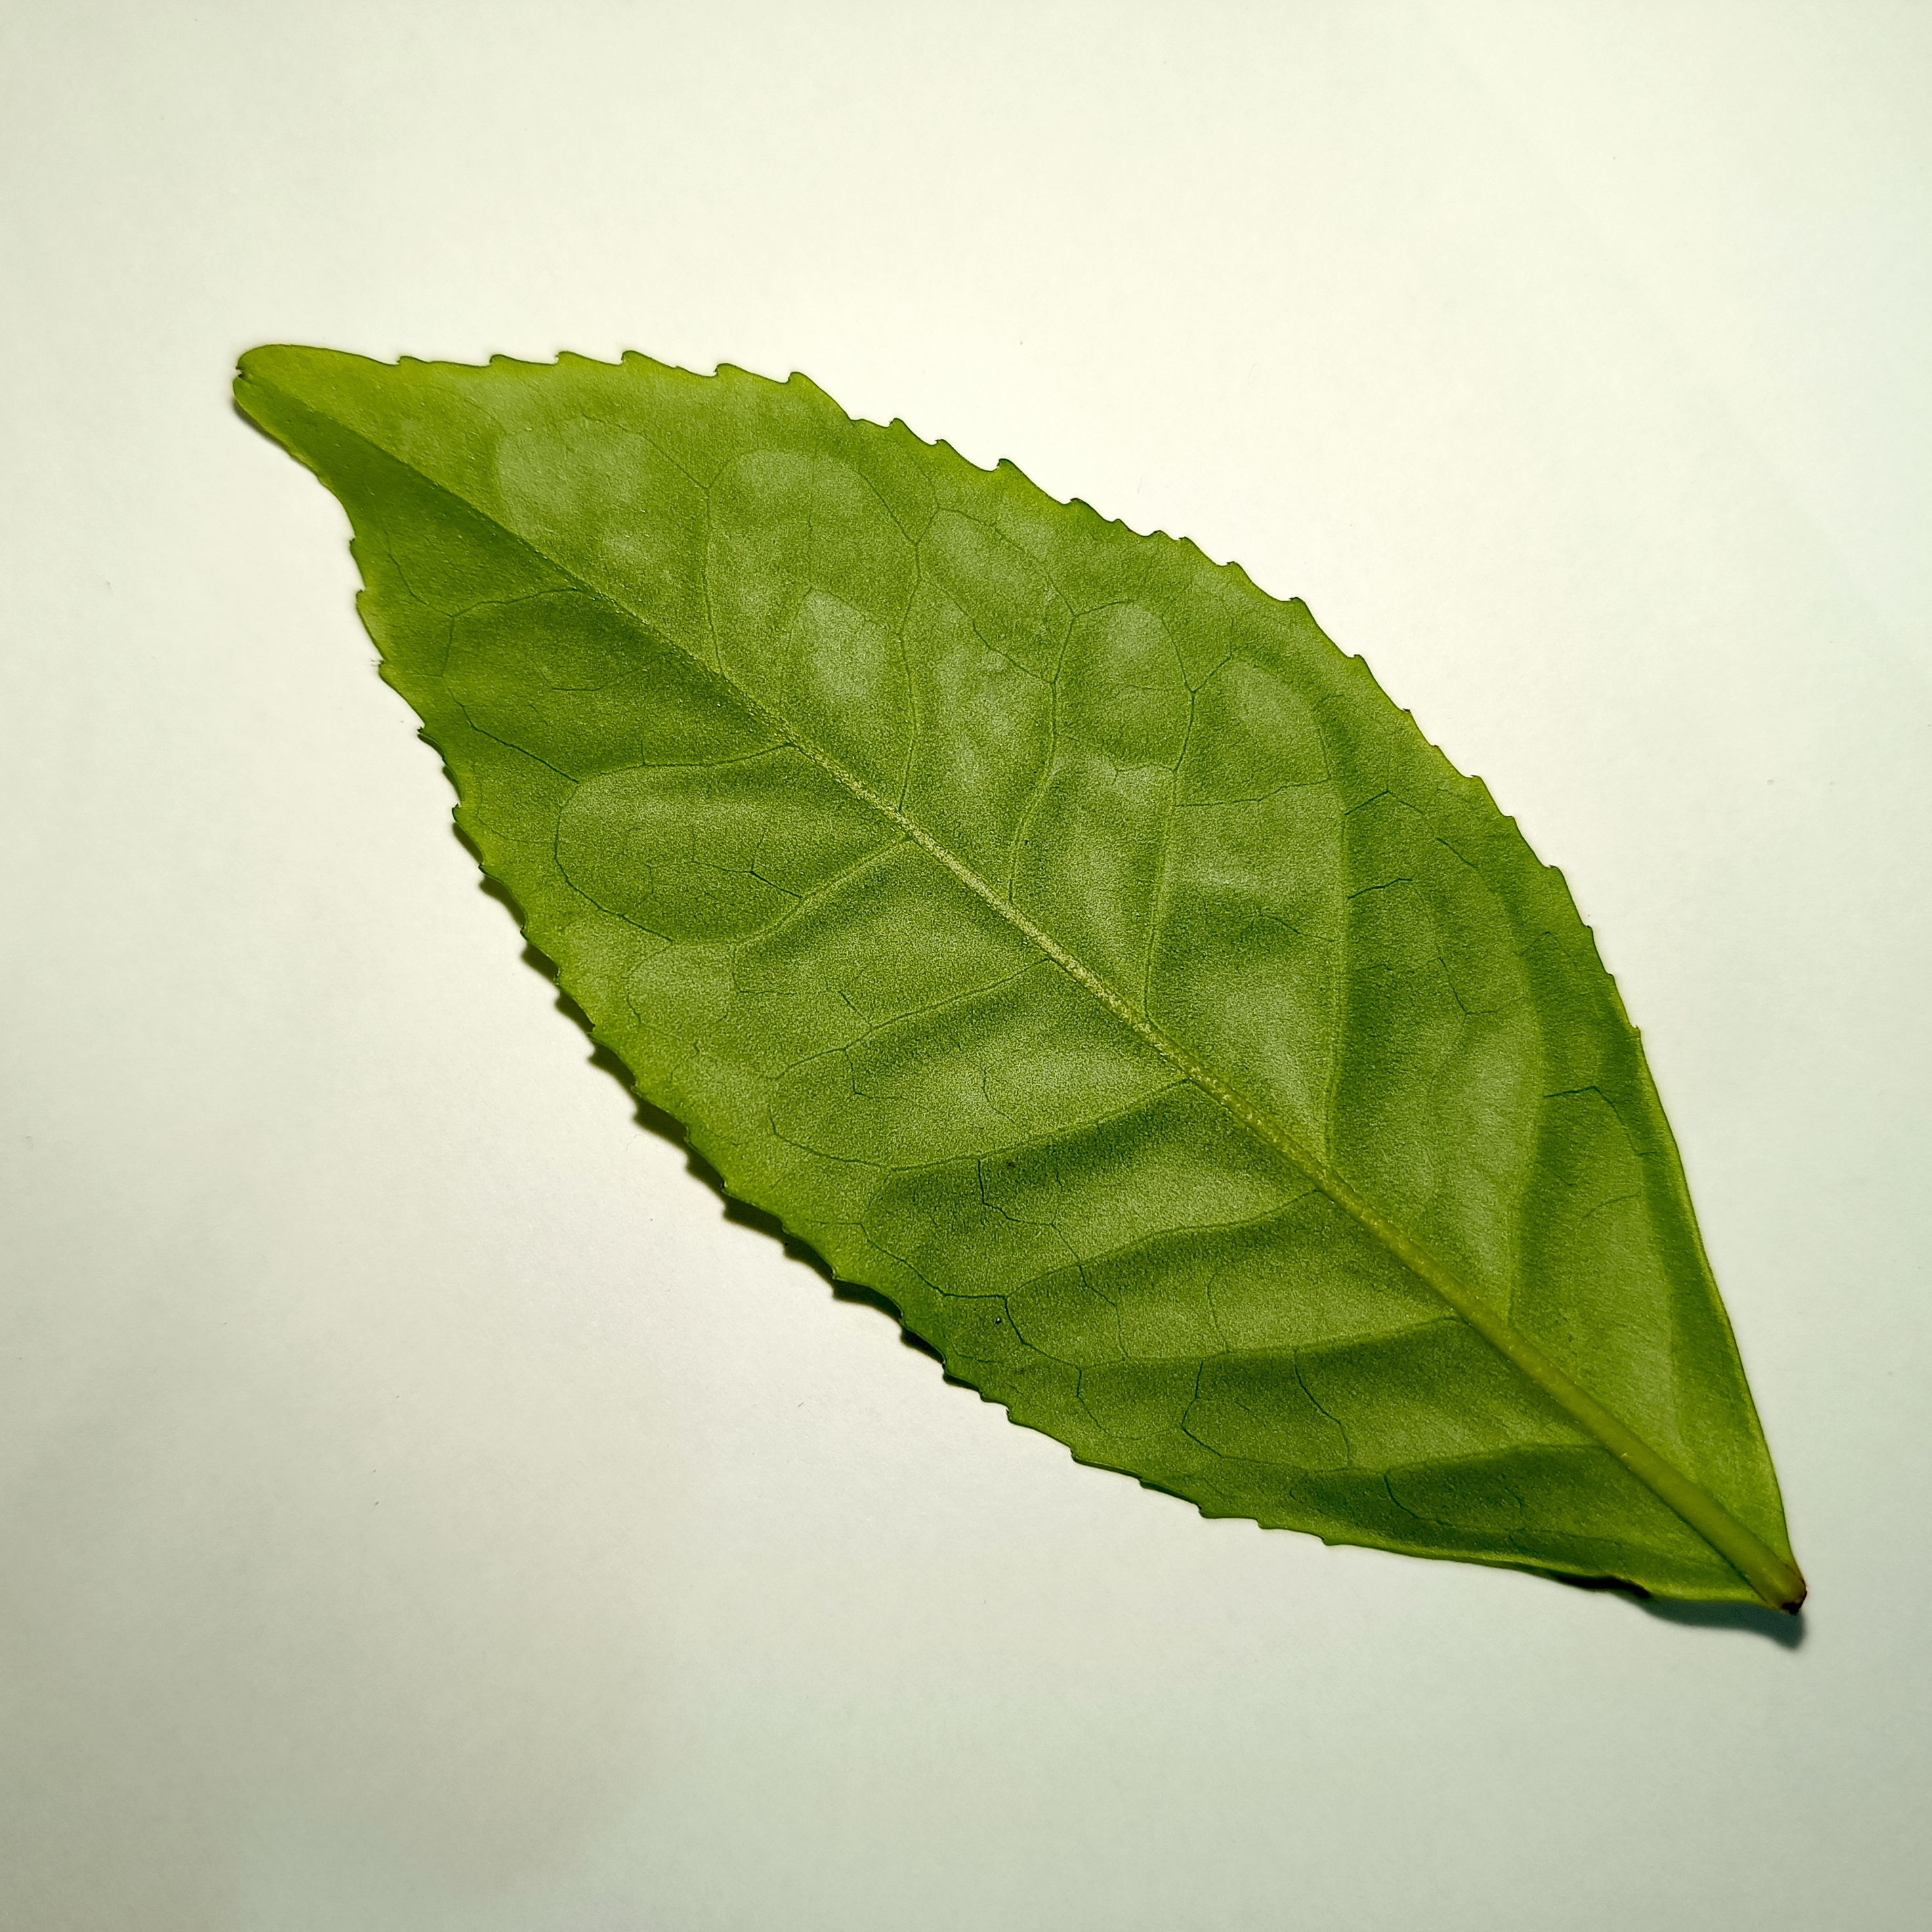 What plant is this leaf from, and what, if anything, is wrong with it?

tea, healthy
